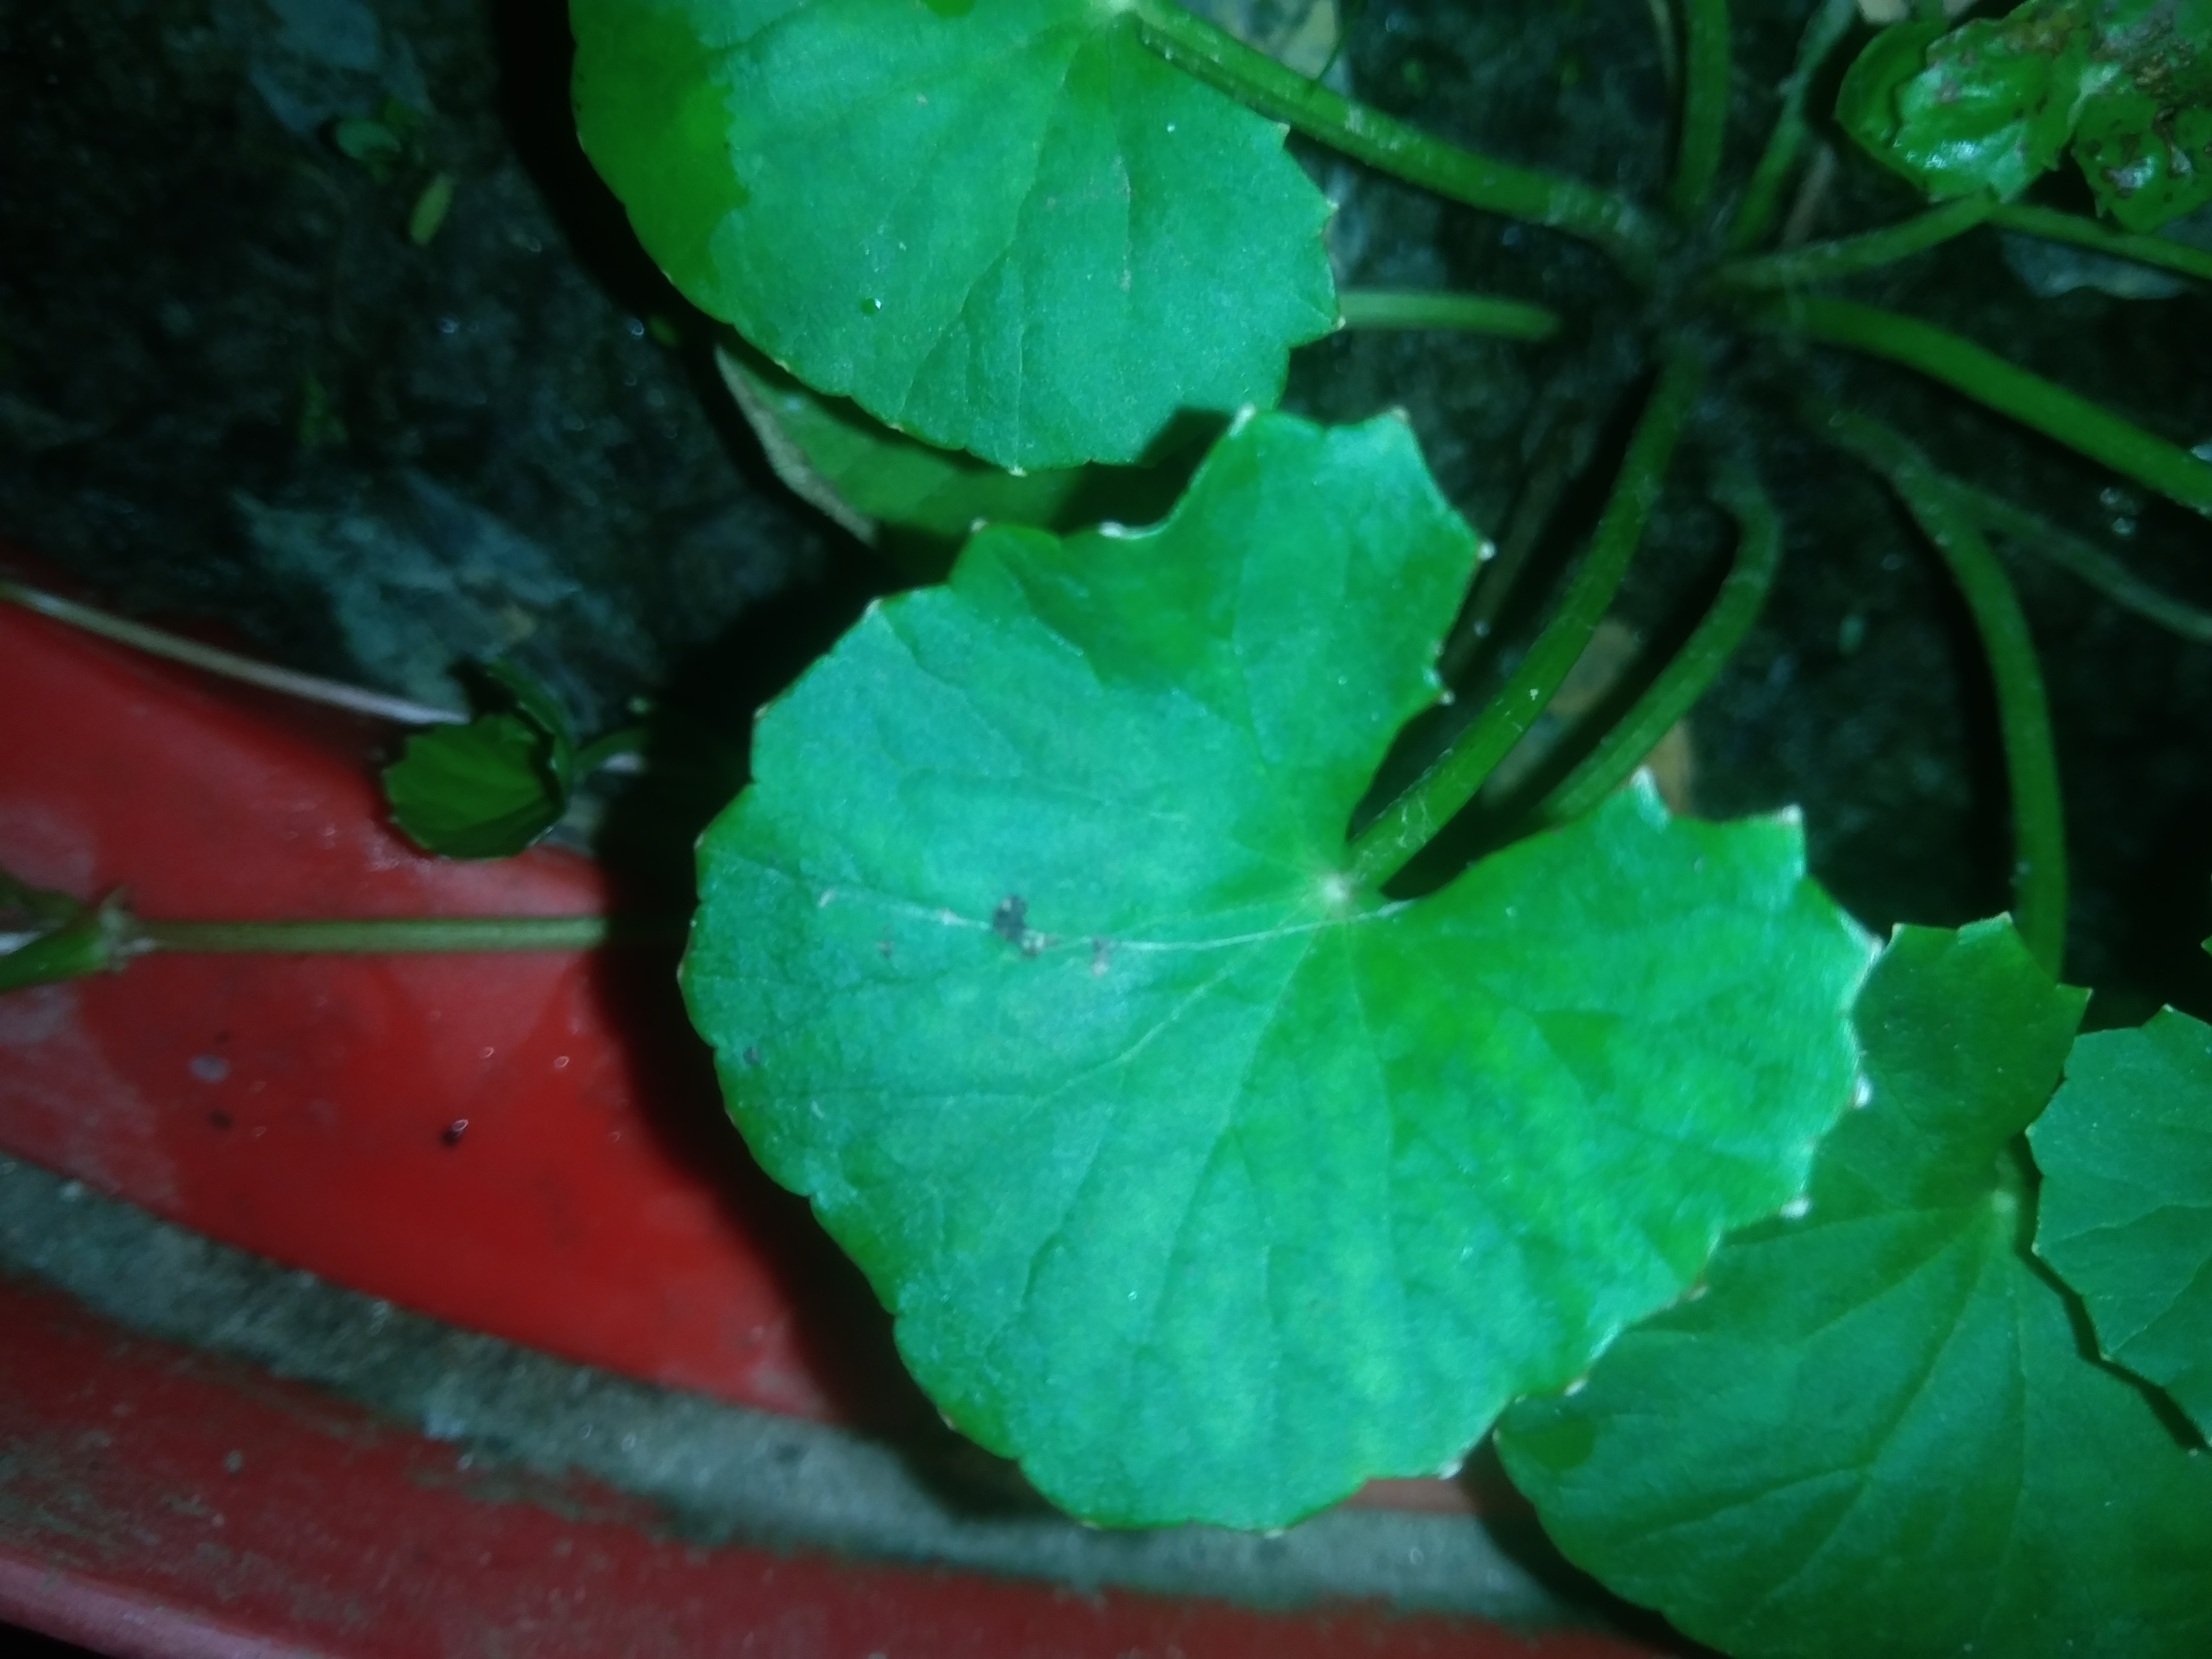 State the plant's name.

thankuni
